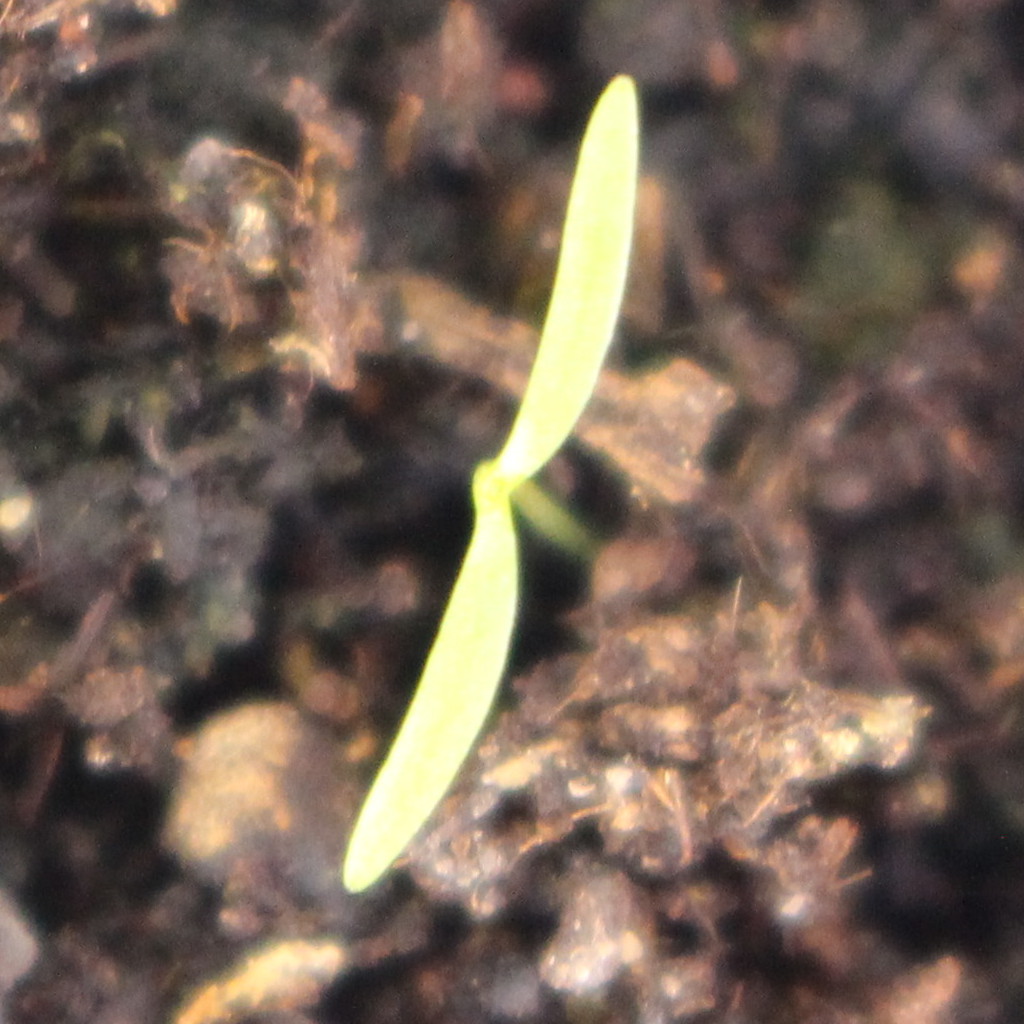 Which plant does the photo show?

Papaver rhoeas
